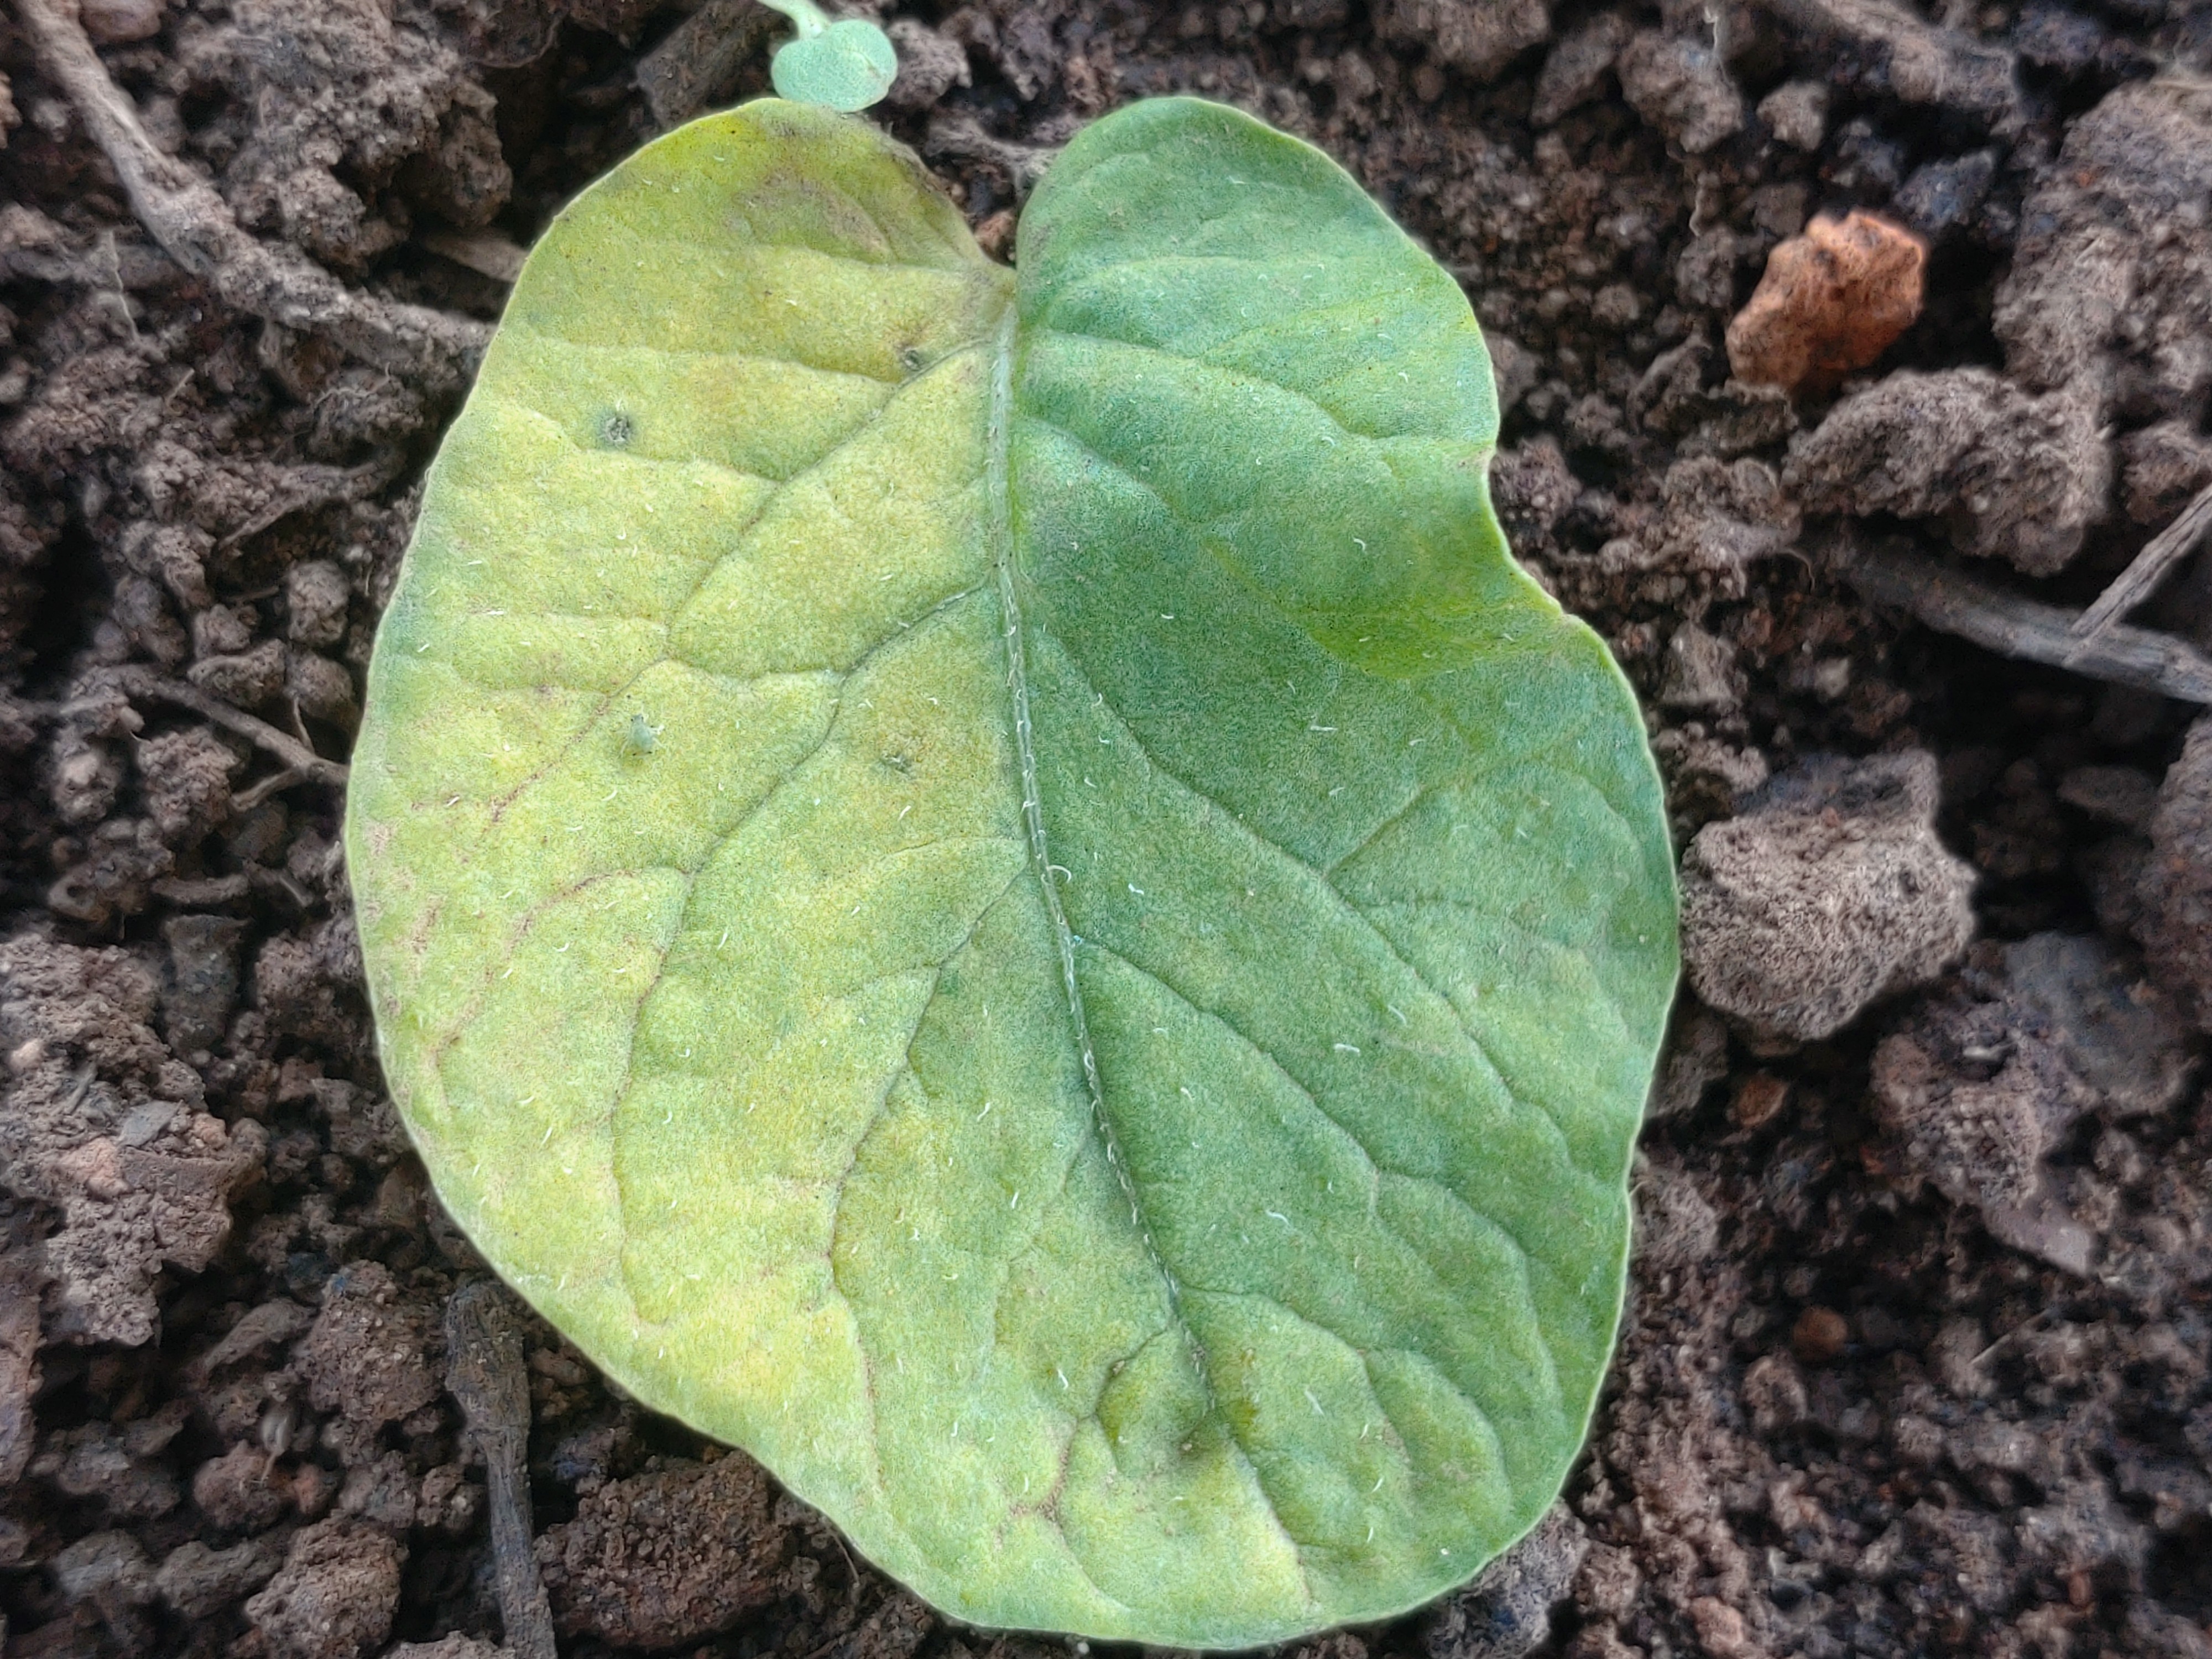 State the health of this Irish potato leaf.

late blight
